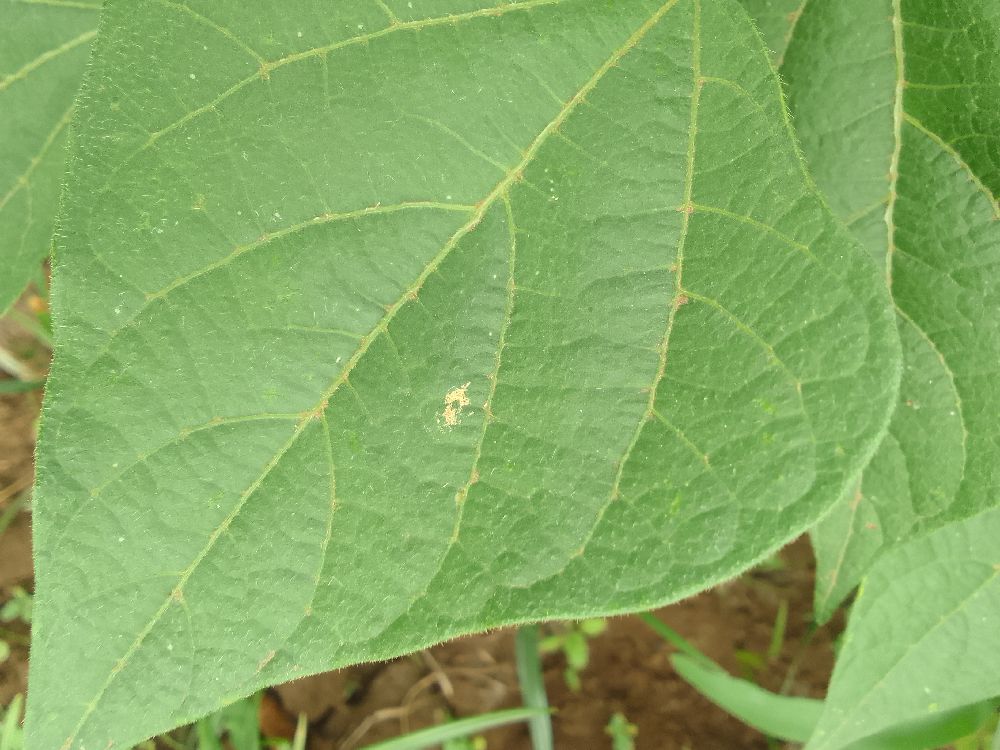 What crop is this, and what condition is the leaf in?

common bean, healthy
